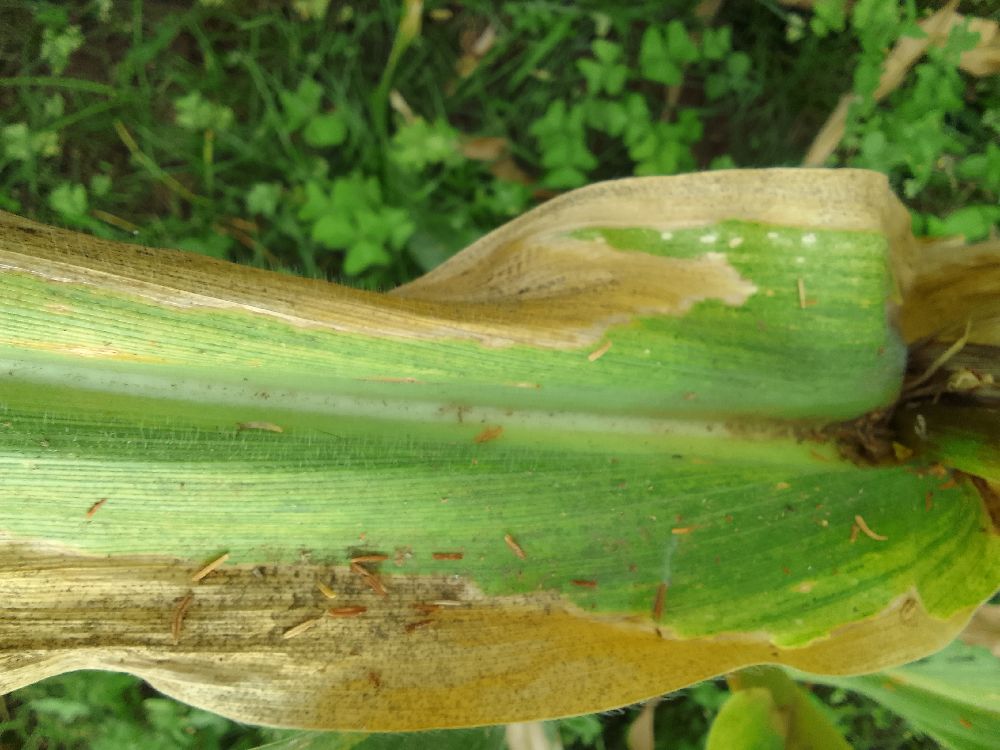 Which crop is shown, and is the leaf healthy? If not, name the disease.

maize, maize lethal necrosis
